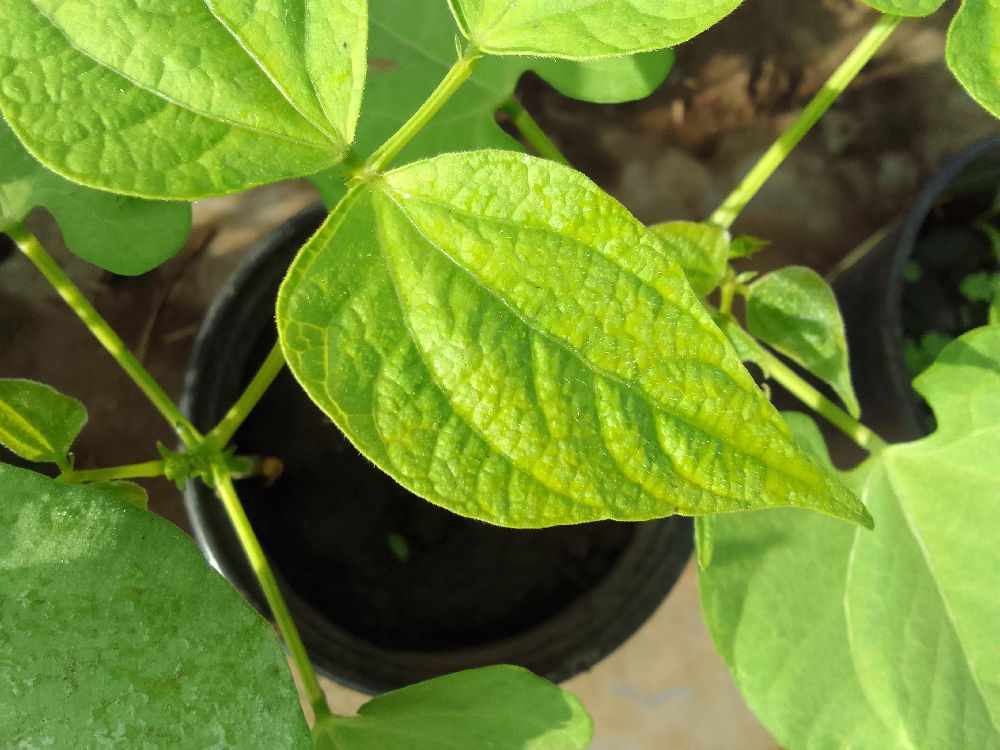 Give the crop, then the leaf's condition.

common bean, healthy
